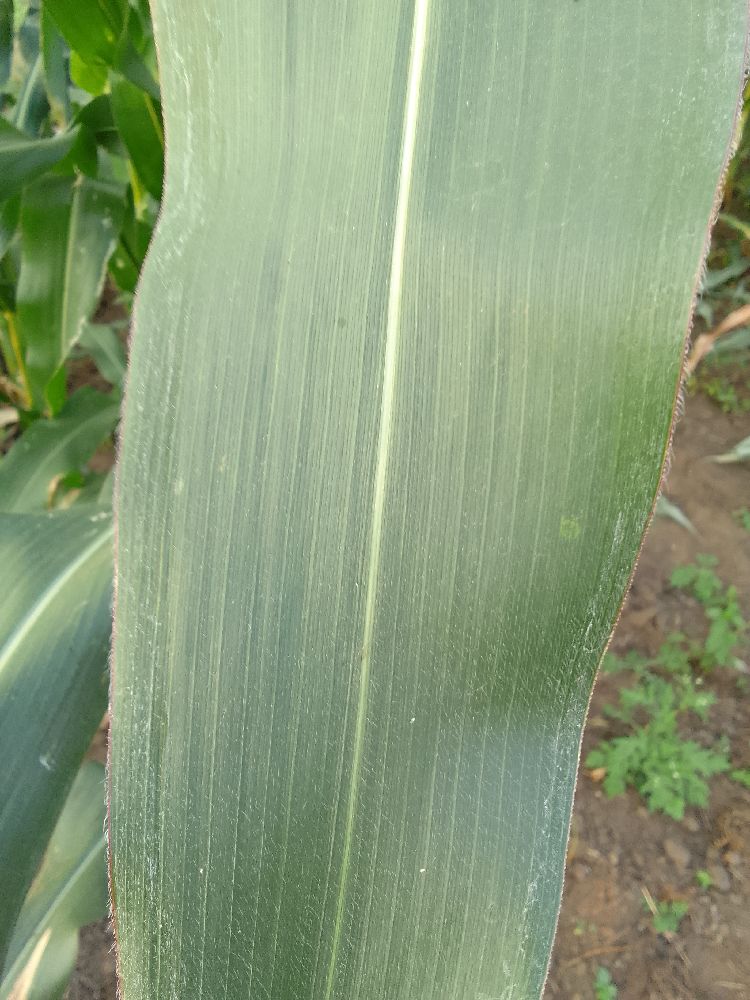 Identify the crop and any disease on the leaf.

maize, healthy
